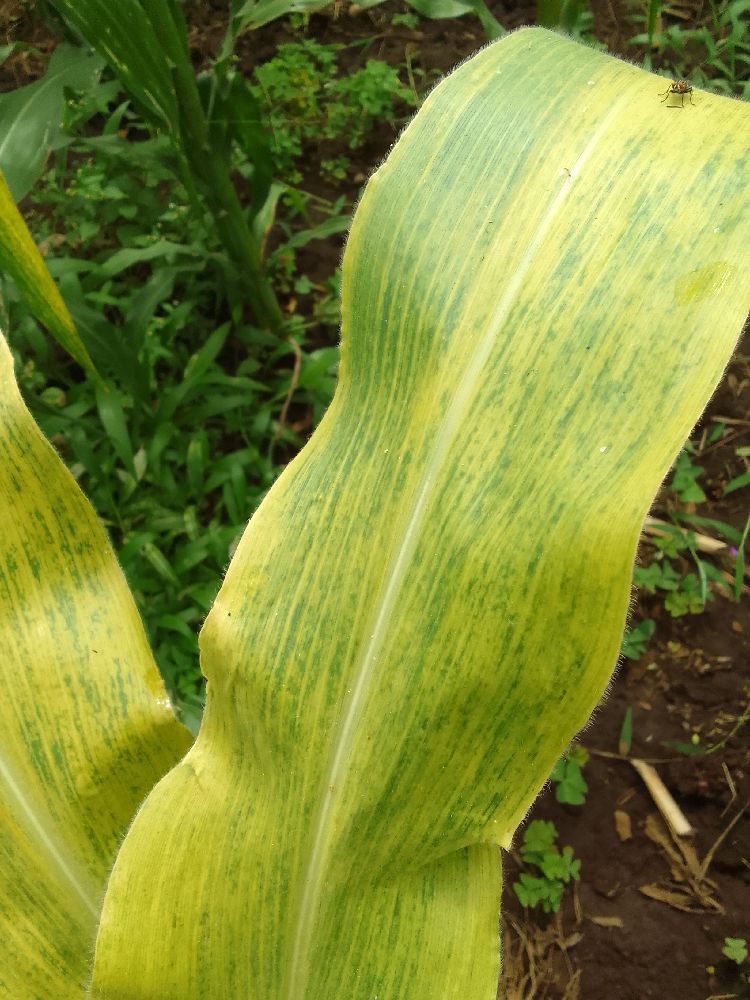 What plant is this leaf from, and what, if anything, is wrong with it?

maize, maize lethal necrosis
